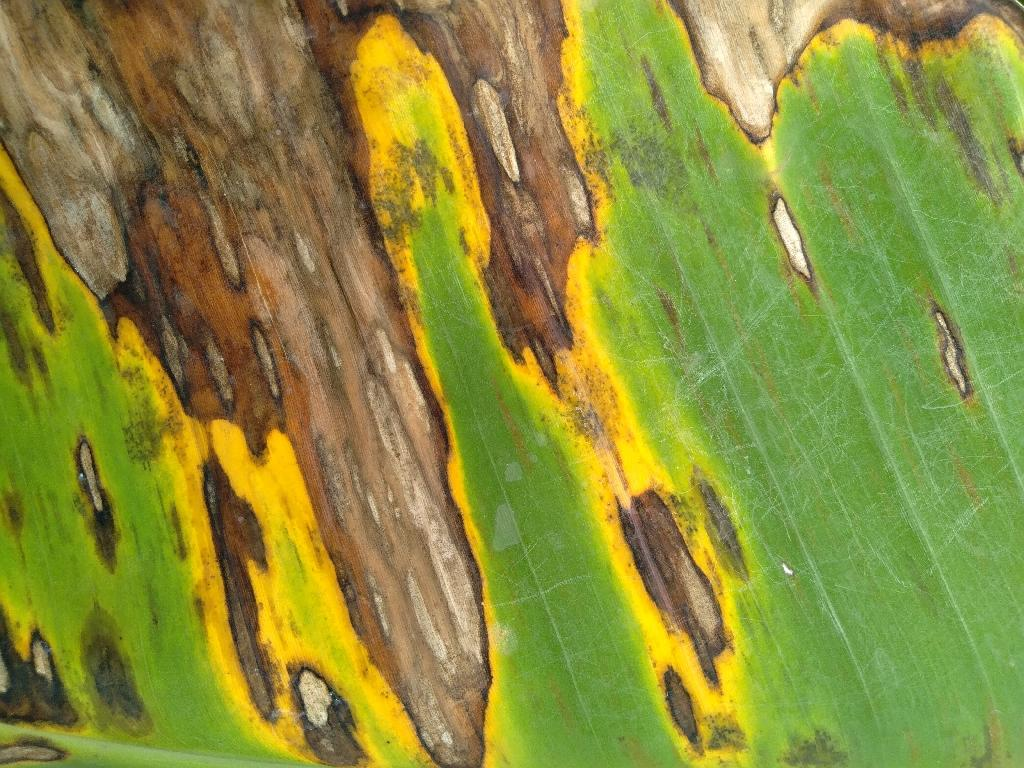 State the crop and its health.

banana, black sigatoka
